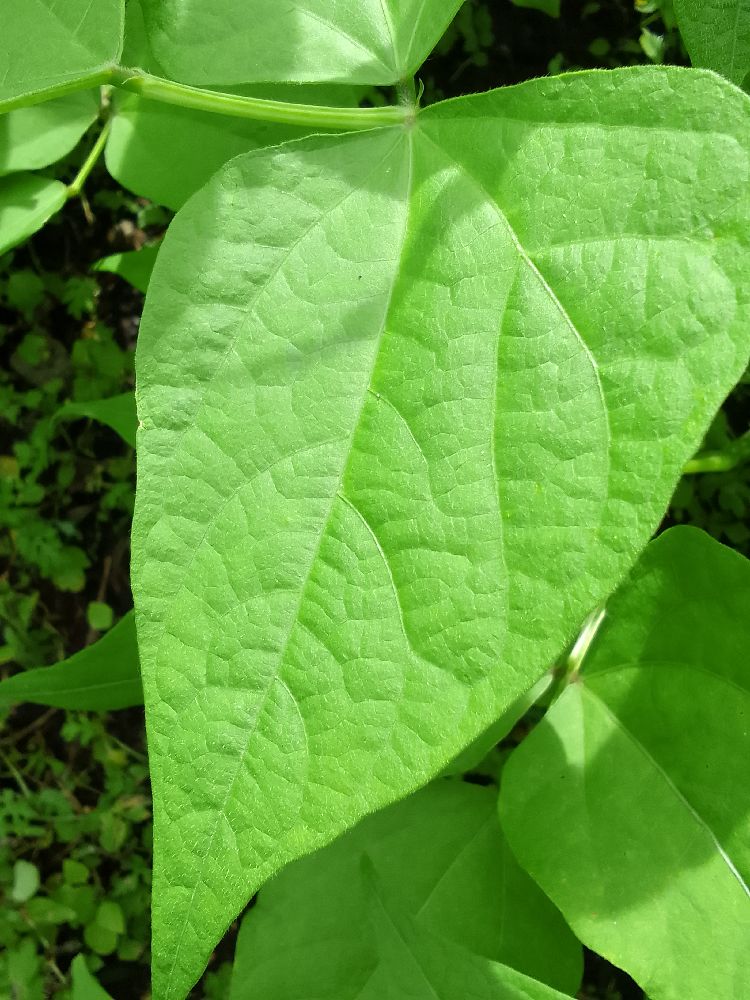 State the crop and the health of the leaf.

common bean, healthy
